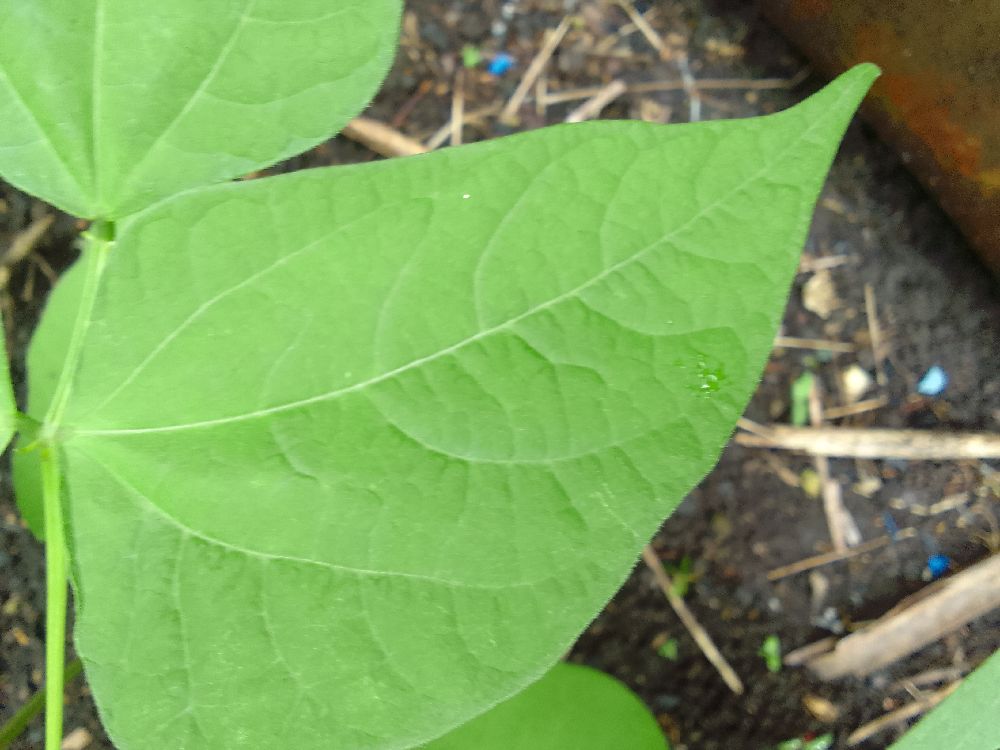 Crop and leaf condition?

common bean, healthy
